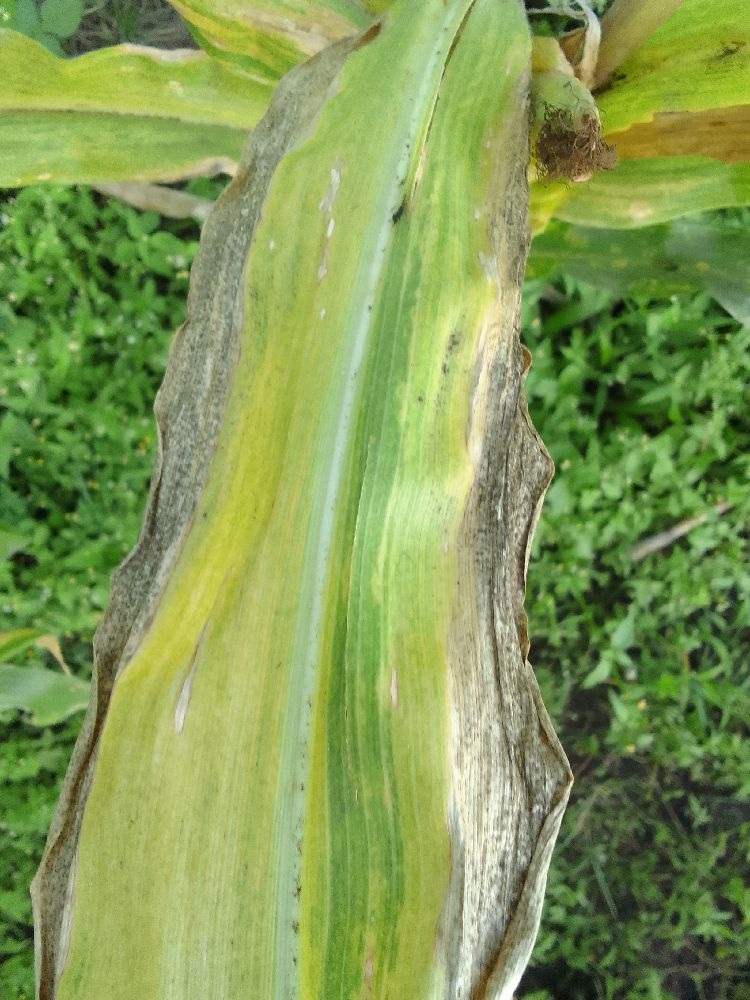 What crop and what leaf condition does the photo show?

maize, maize lethal necrosis
